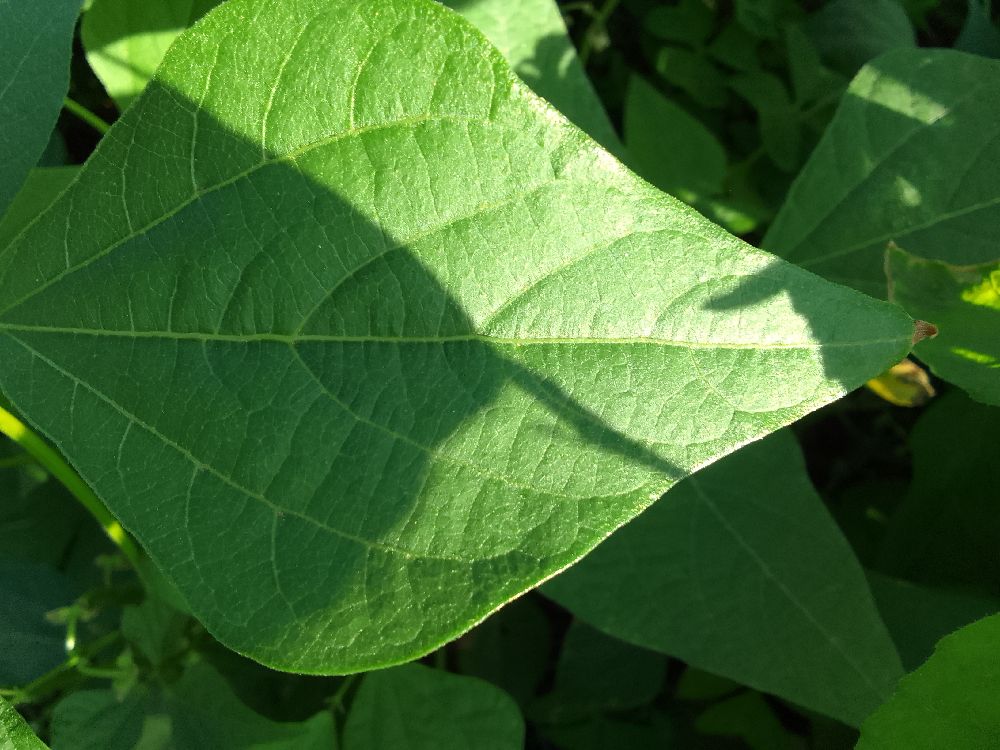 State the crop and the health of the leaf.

common bean, healthy
